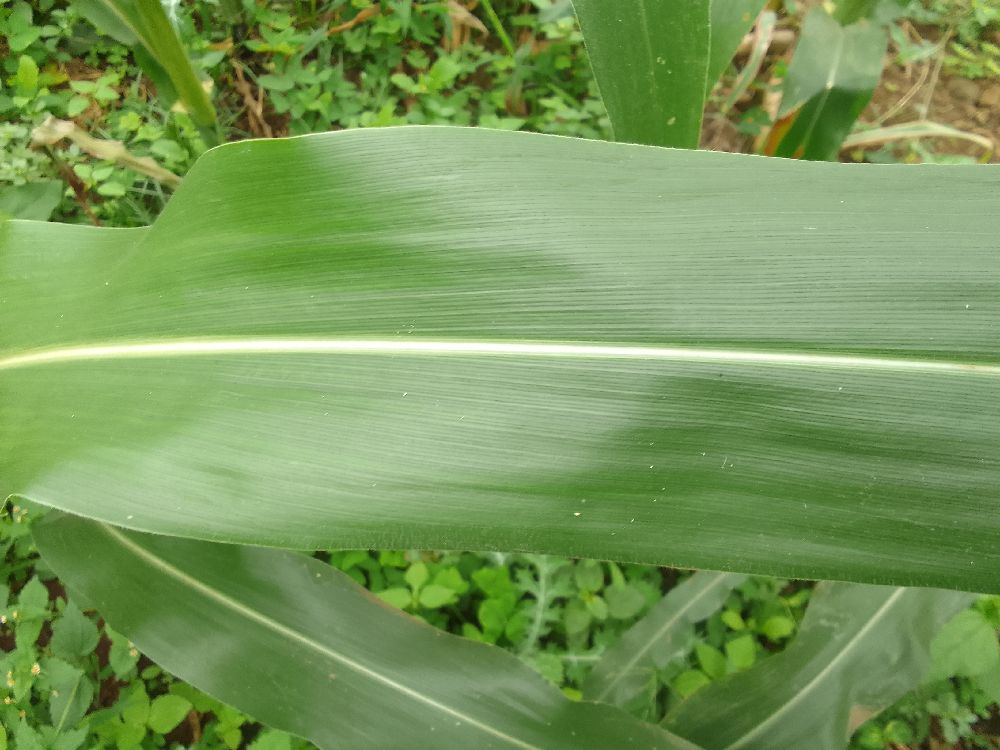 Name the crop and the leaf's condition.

maize, healthy
